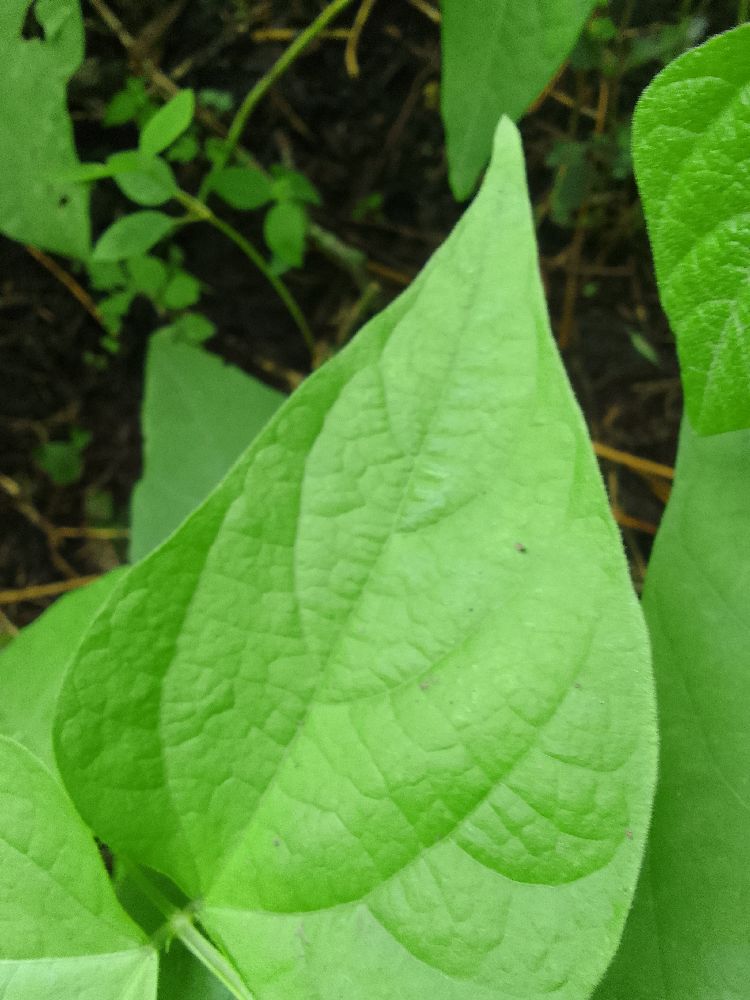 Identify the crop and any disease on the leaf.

common bean, healthy
